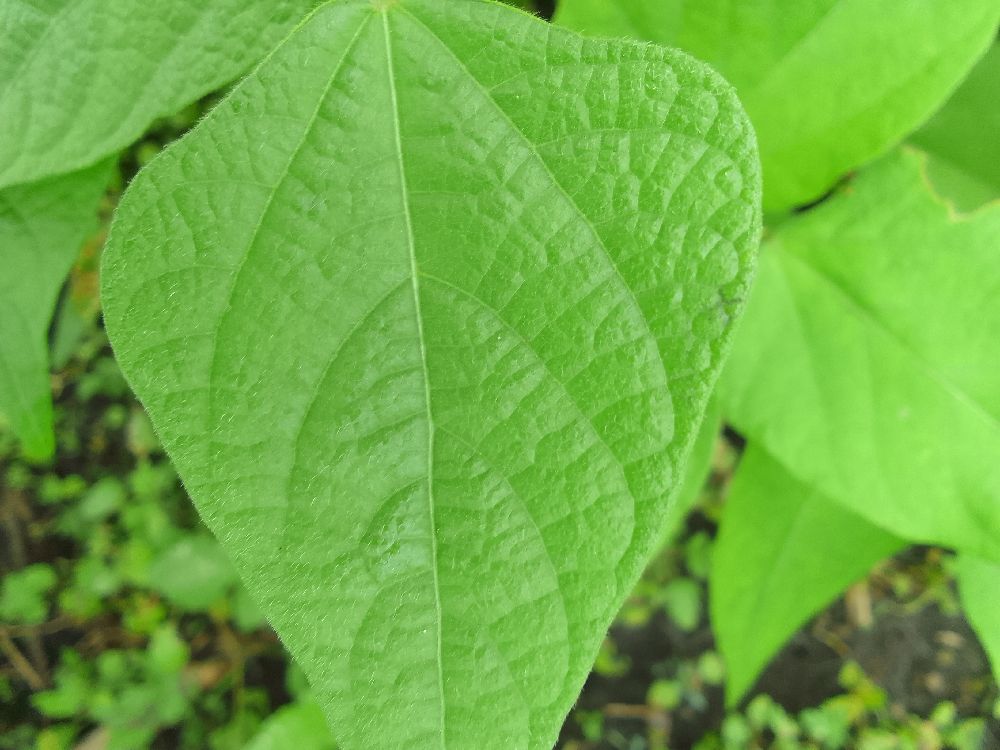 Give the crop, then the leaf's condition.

common bean, healthy
